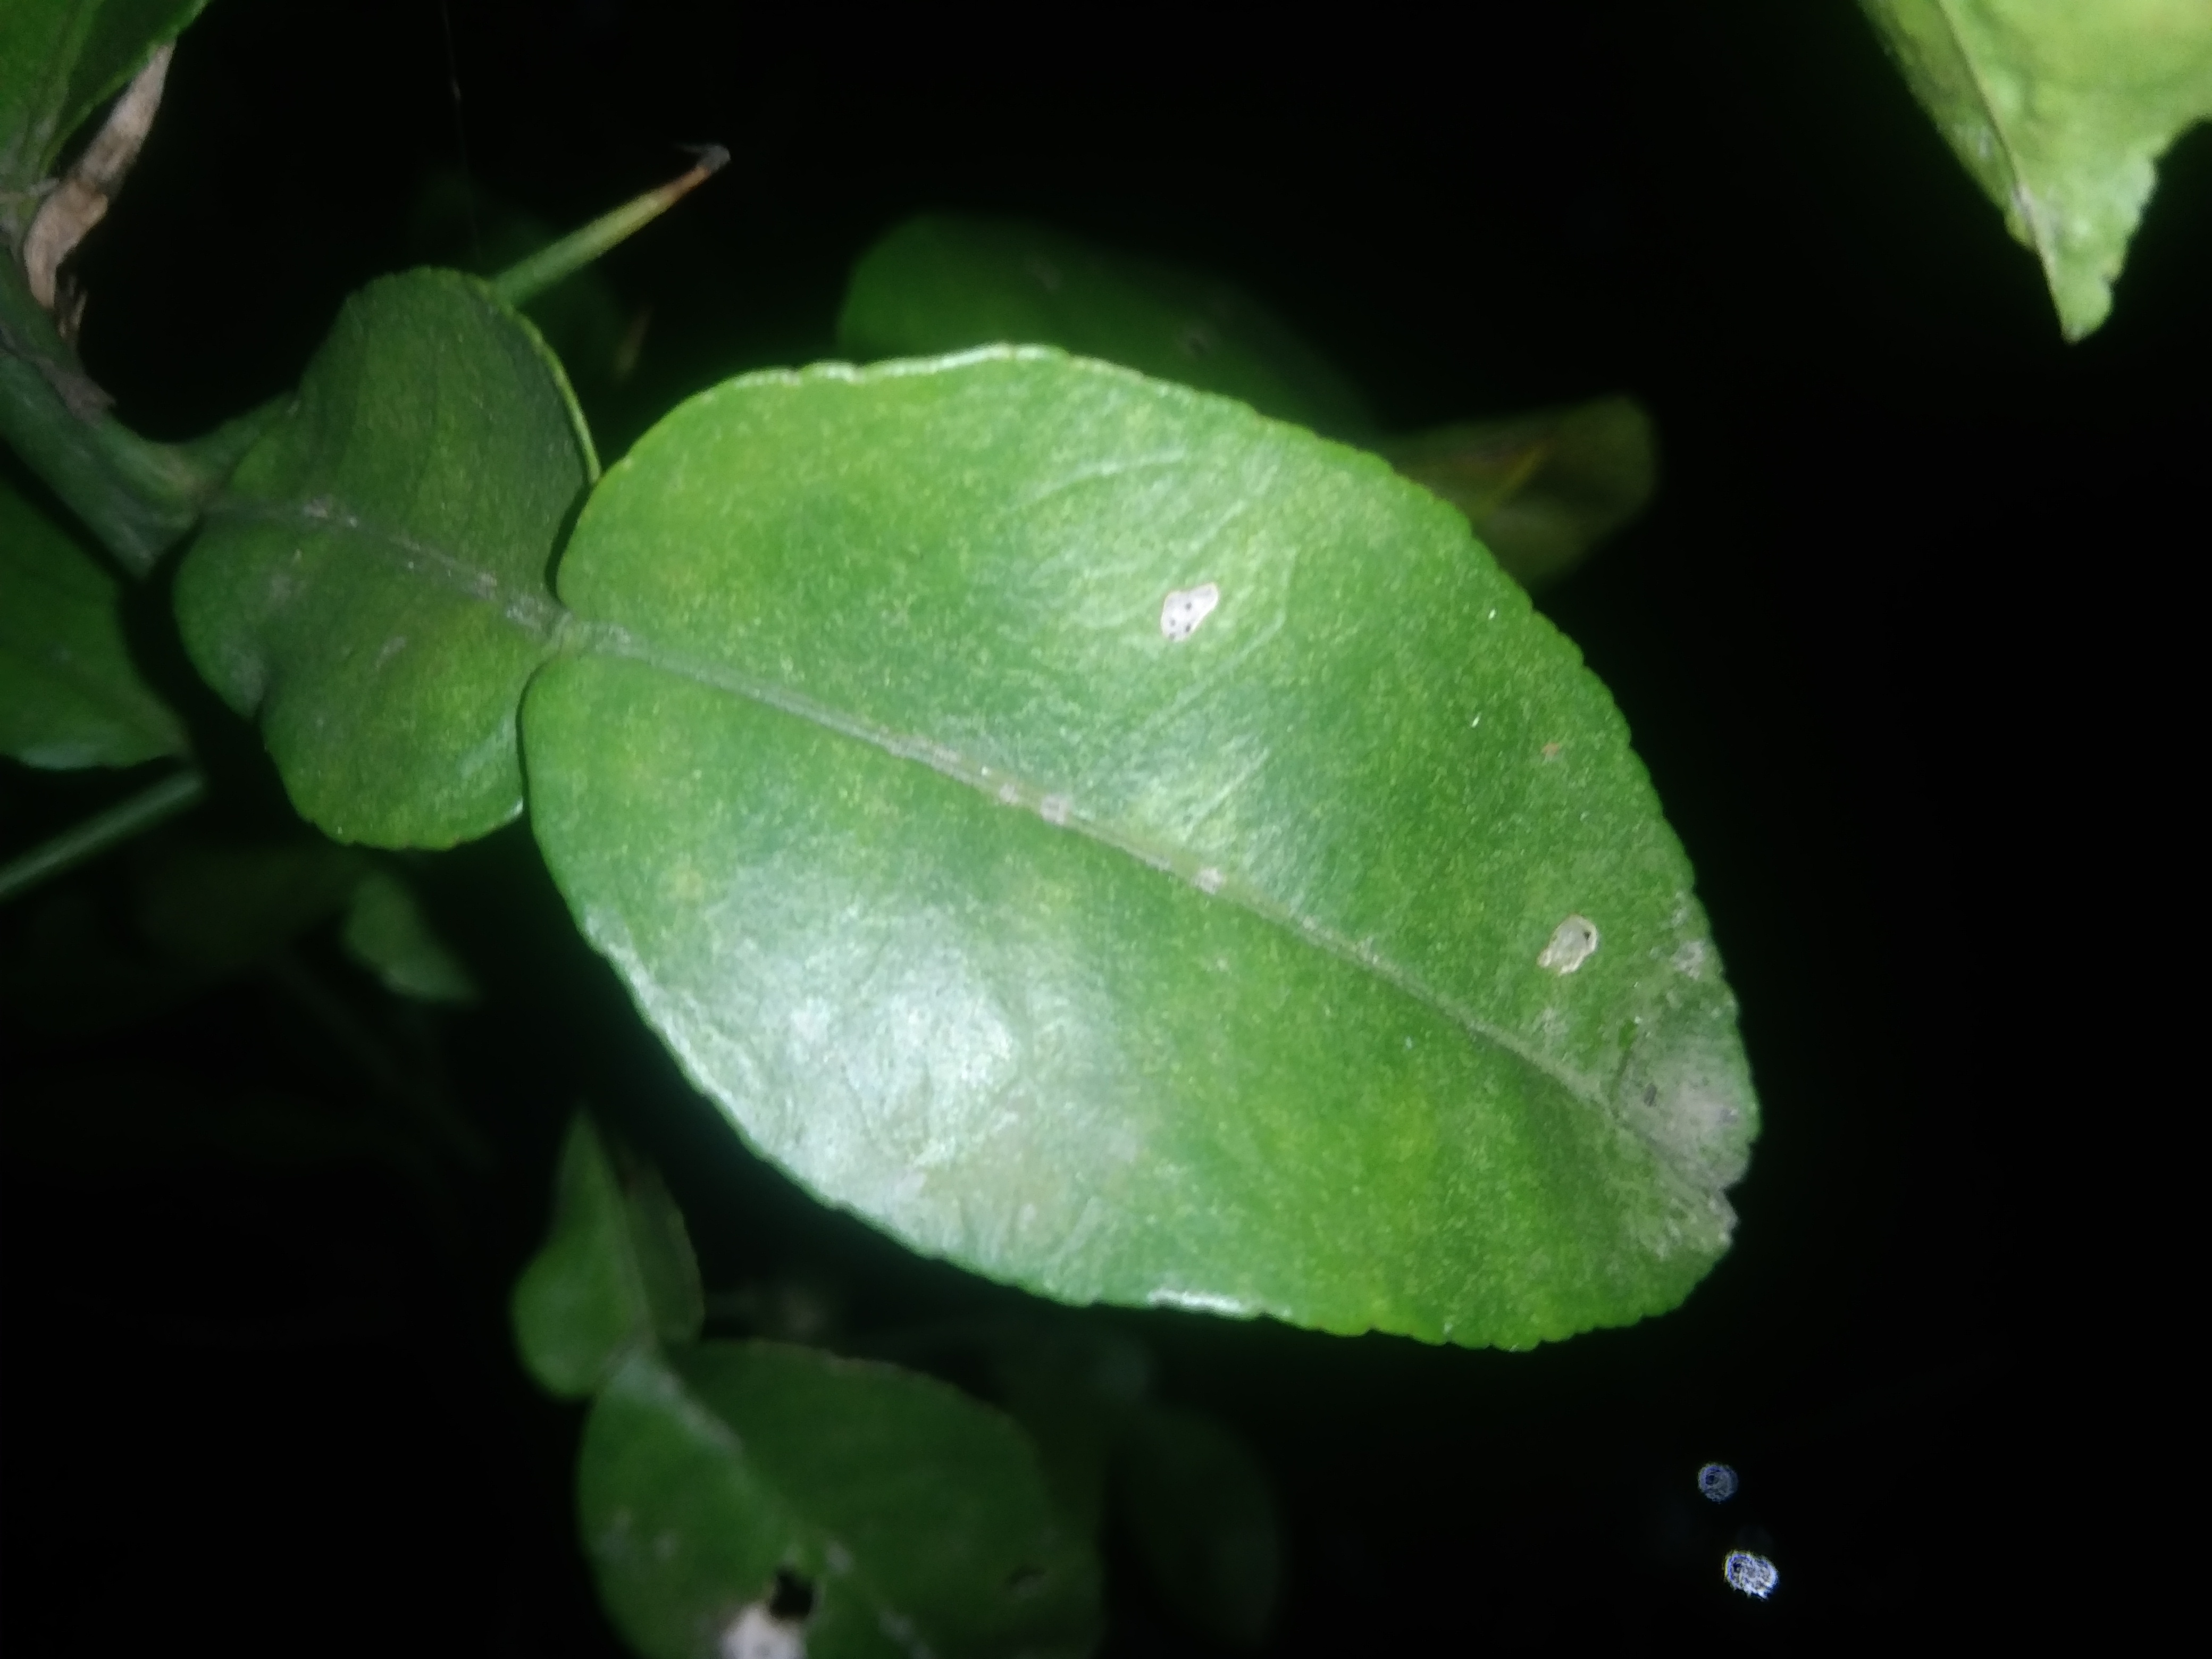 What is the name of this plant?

lemon
